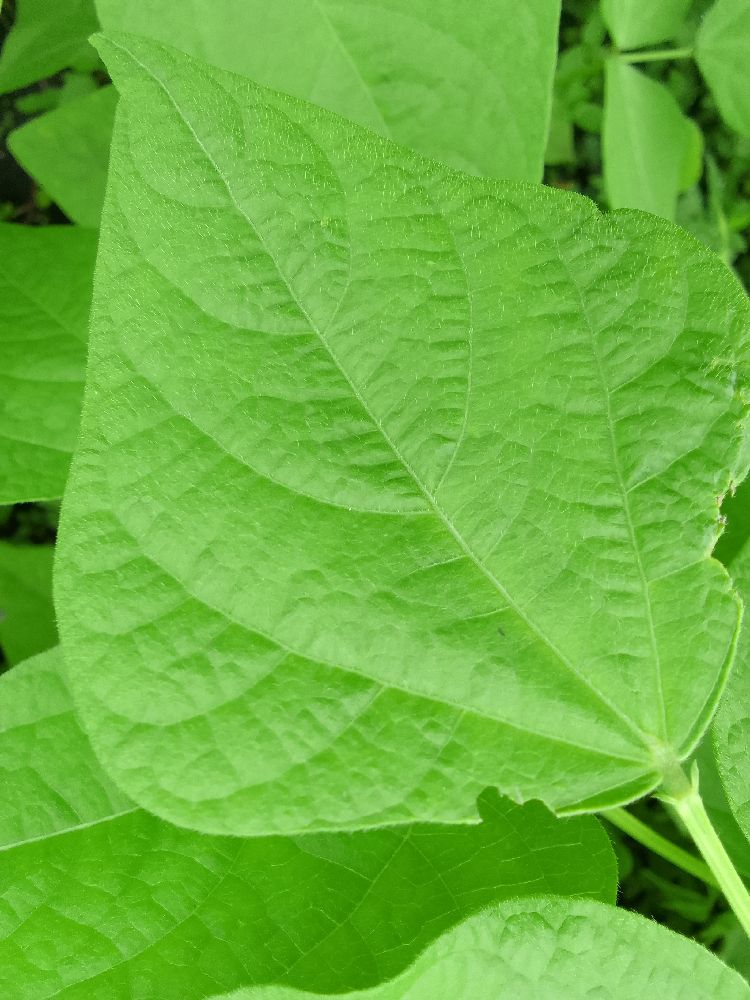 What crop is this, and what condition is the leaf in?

common bean, healthy
